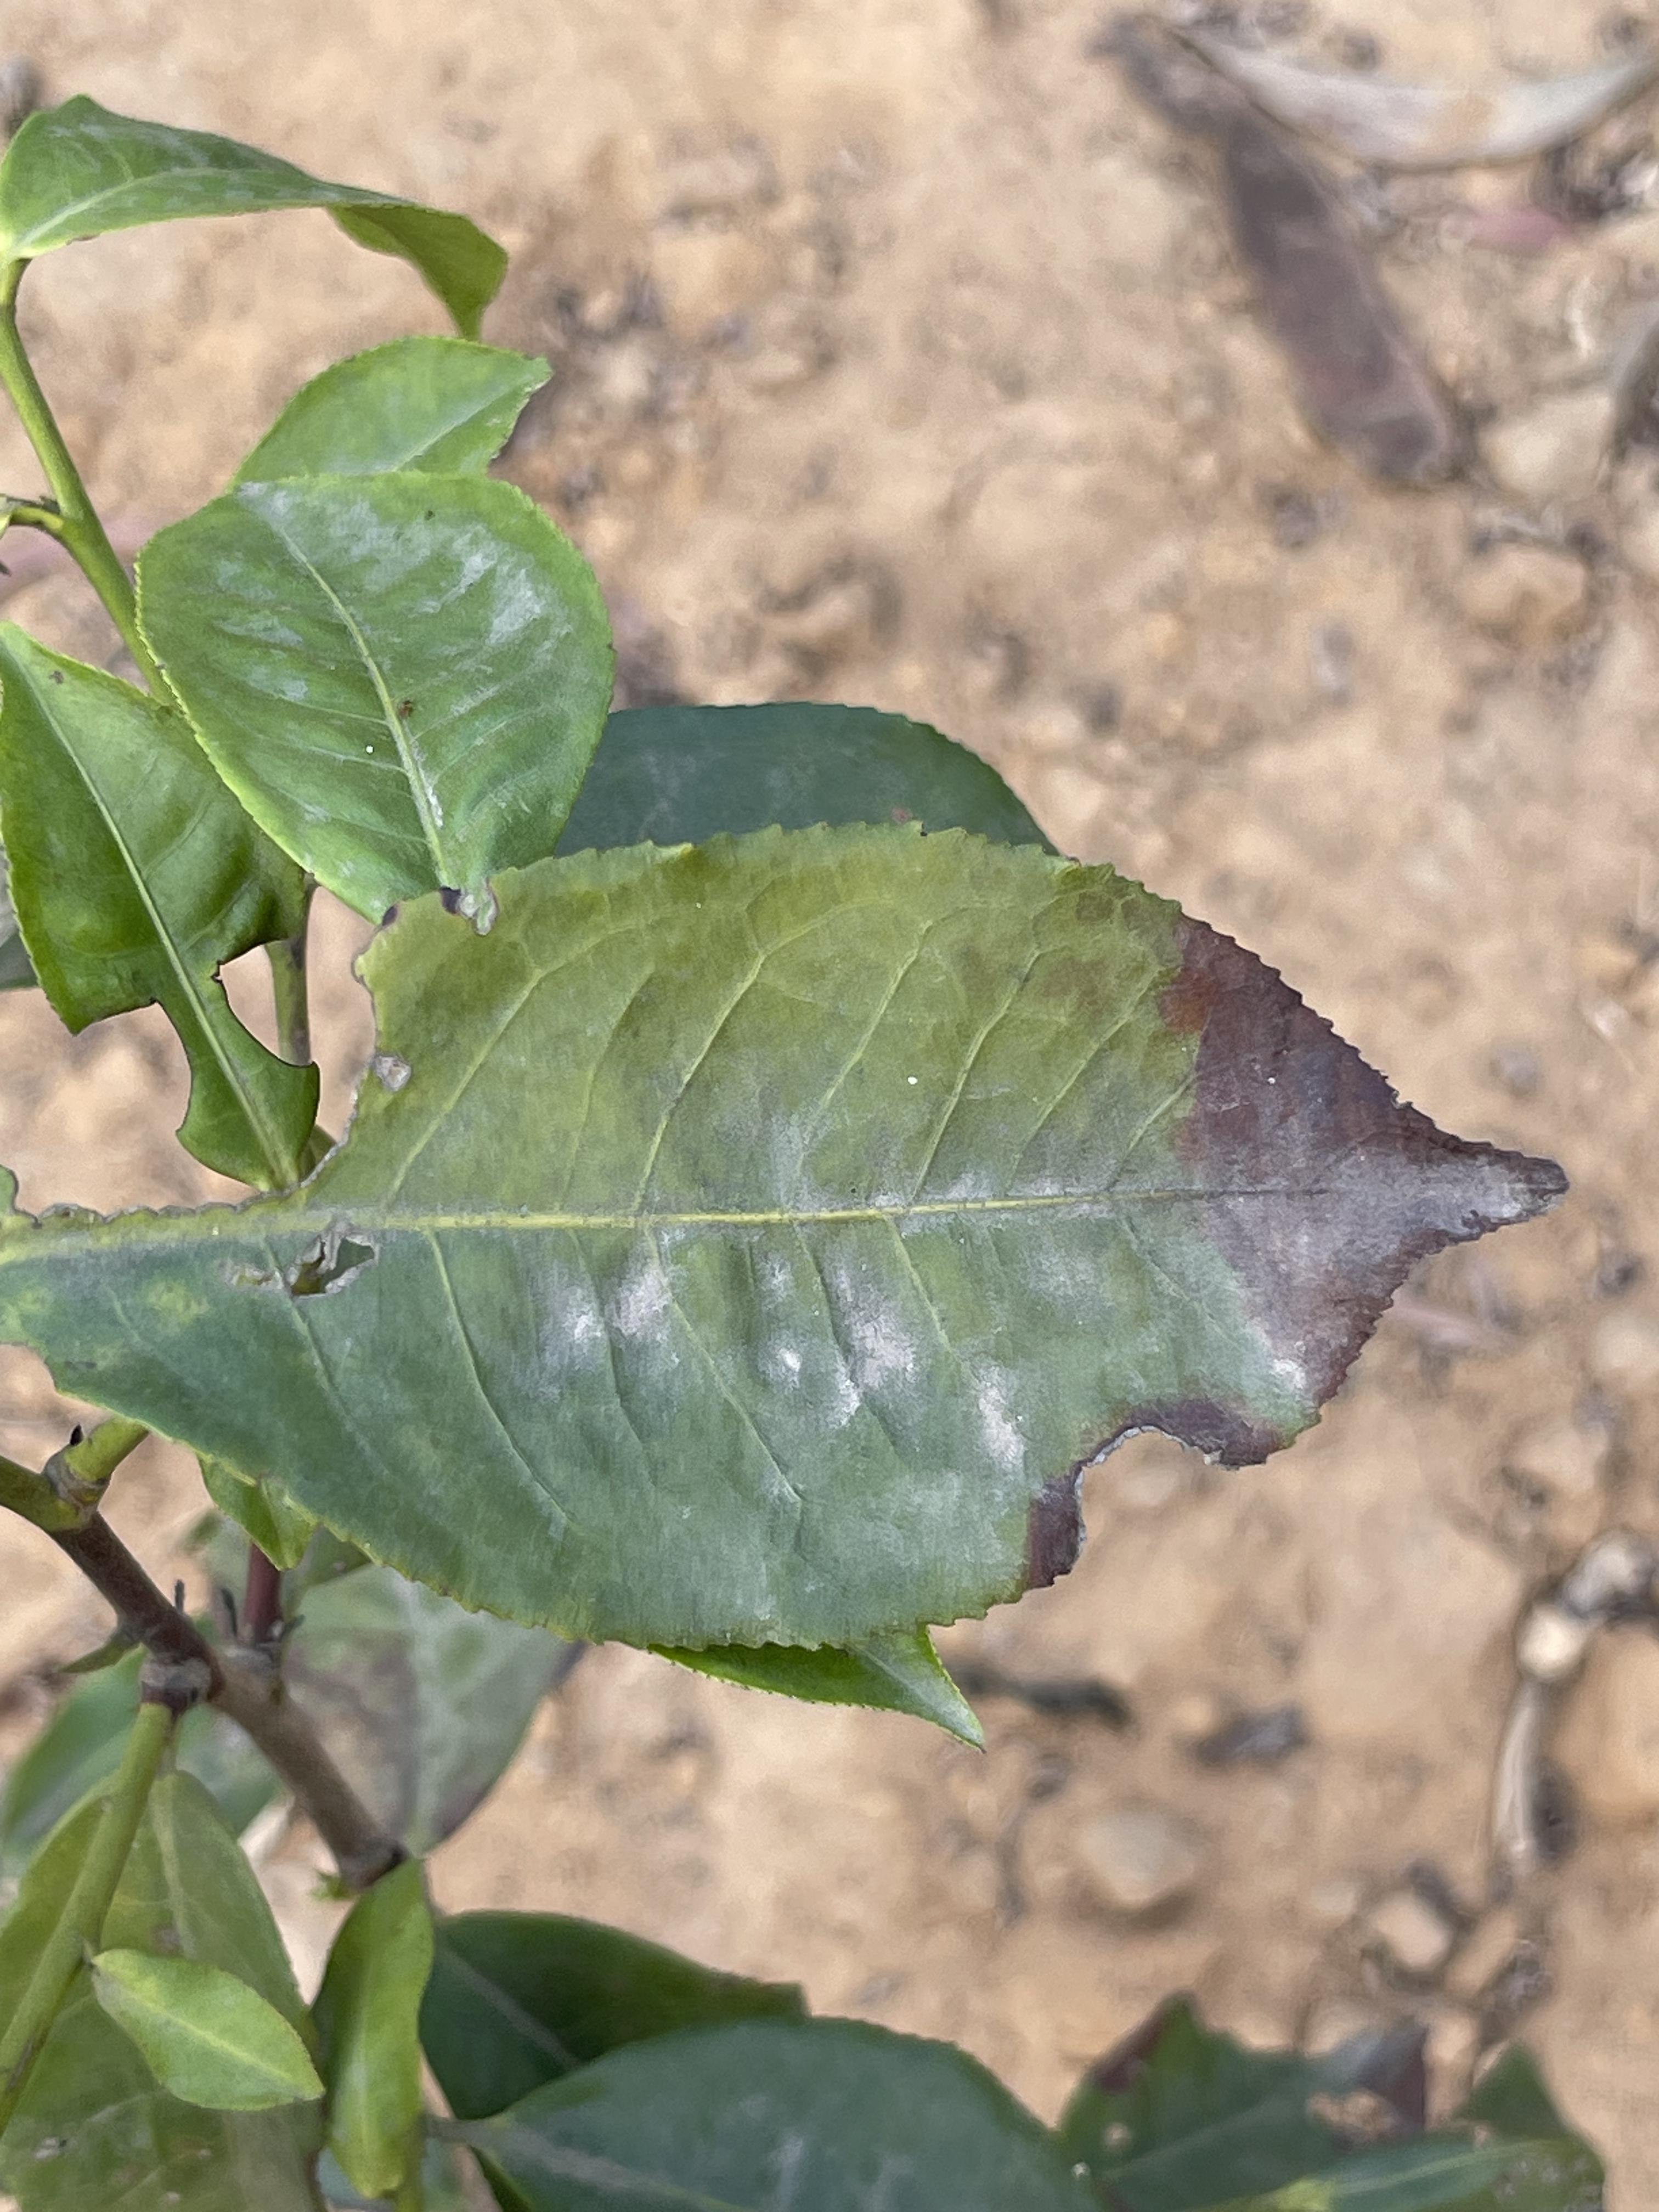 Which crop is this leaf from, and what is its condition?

tea, blight
